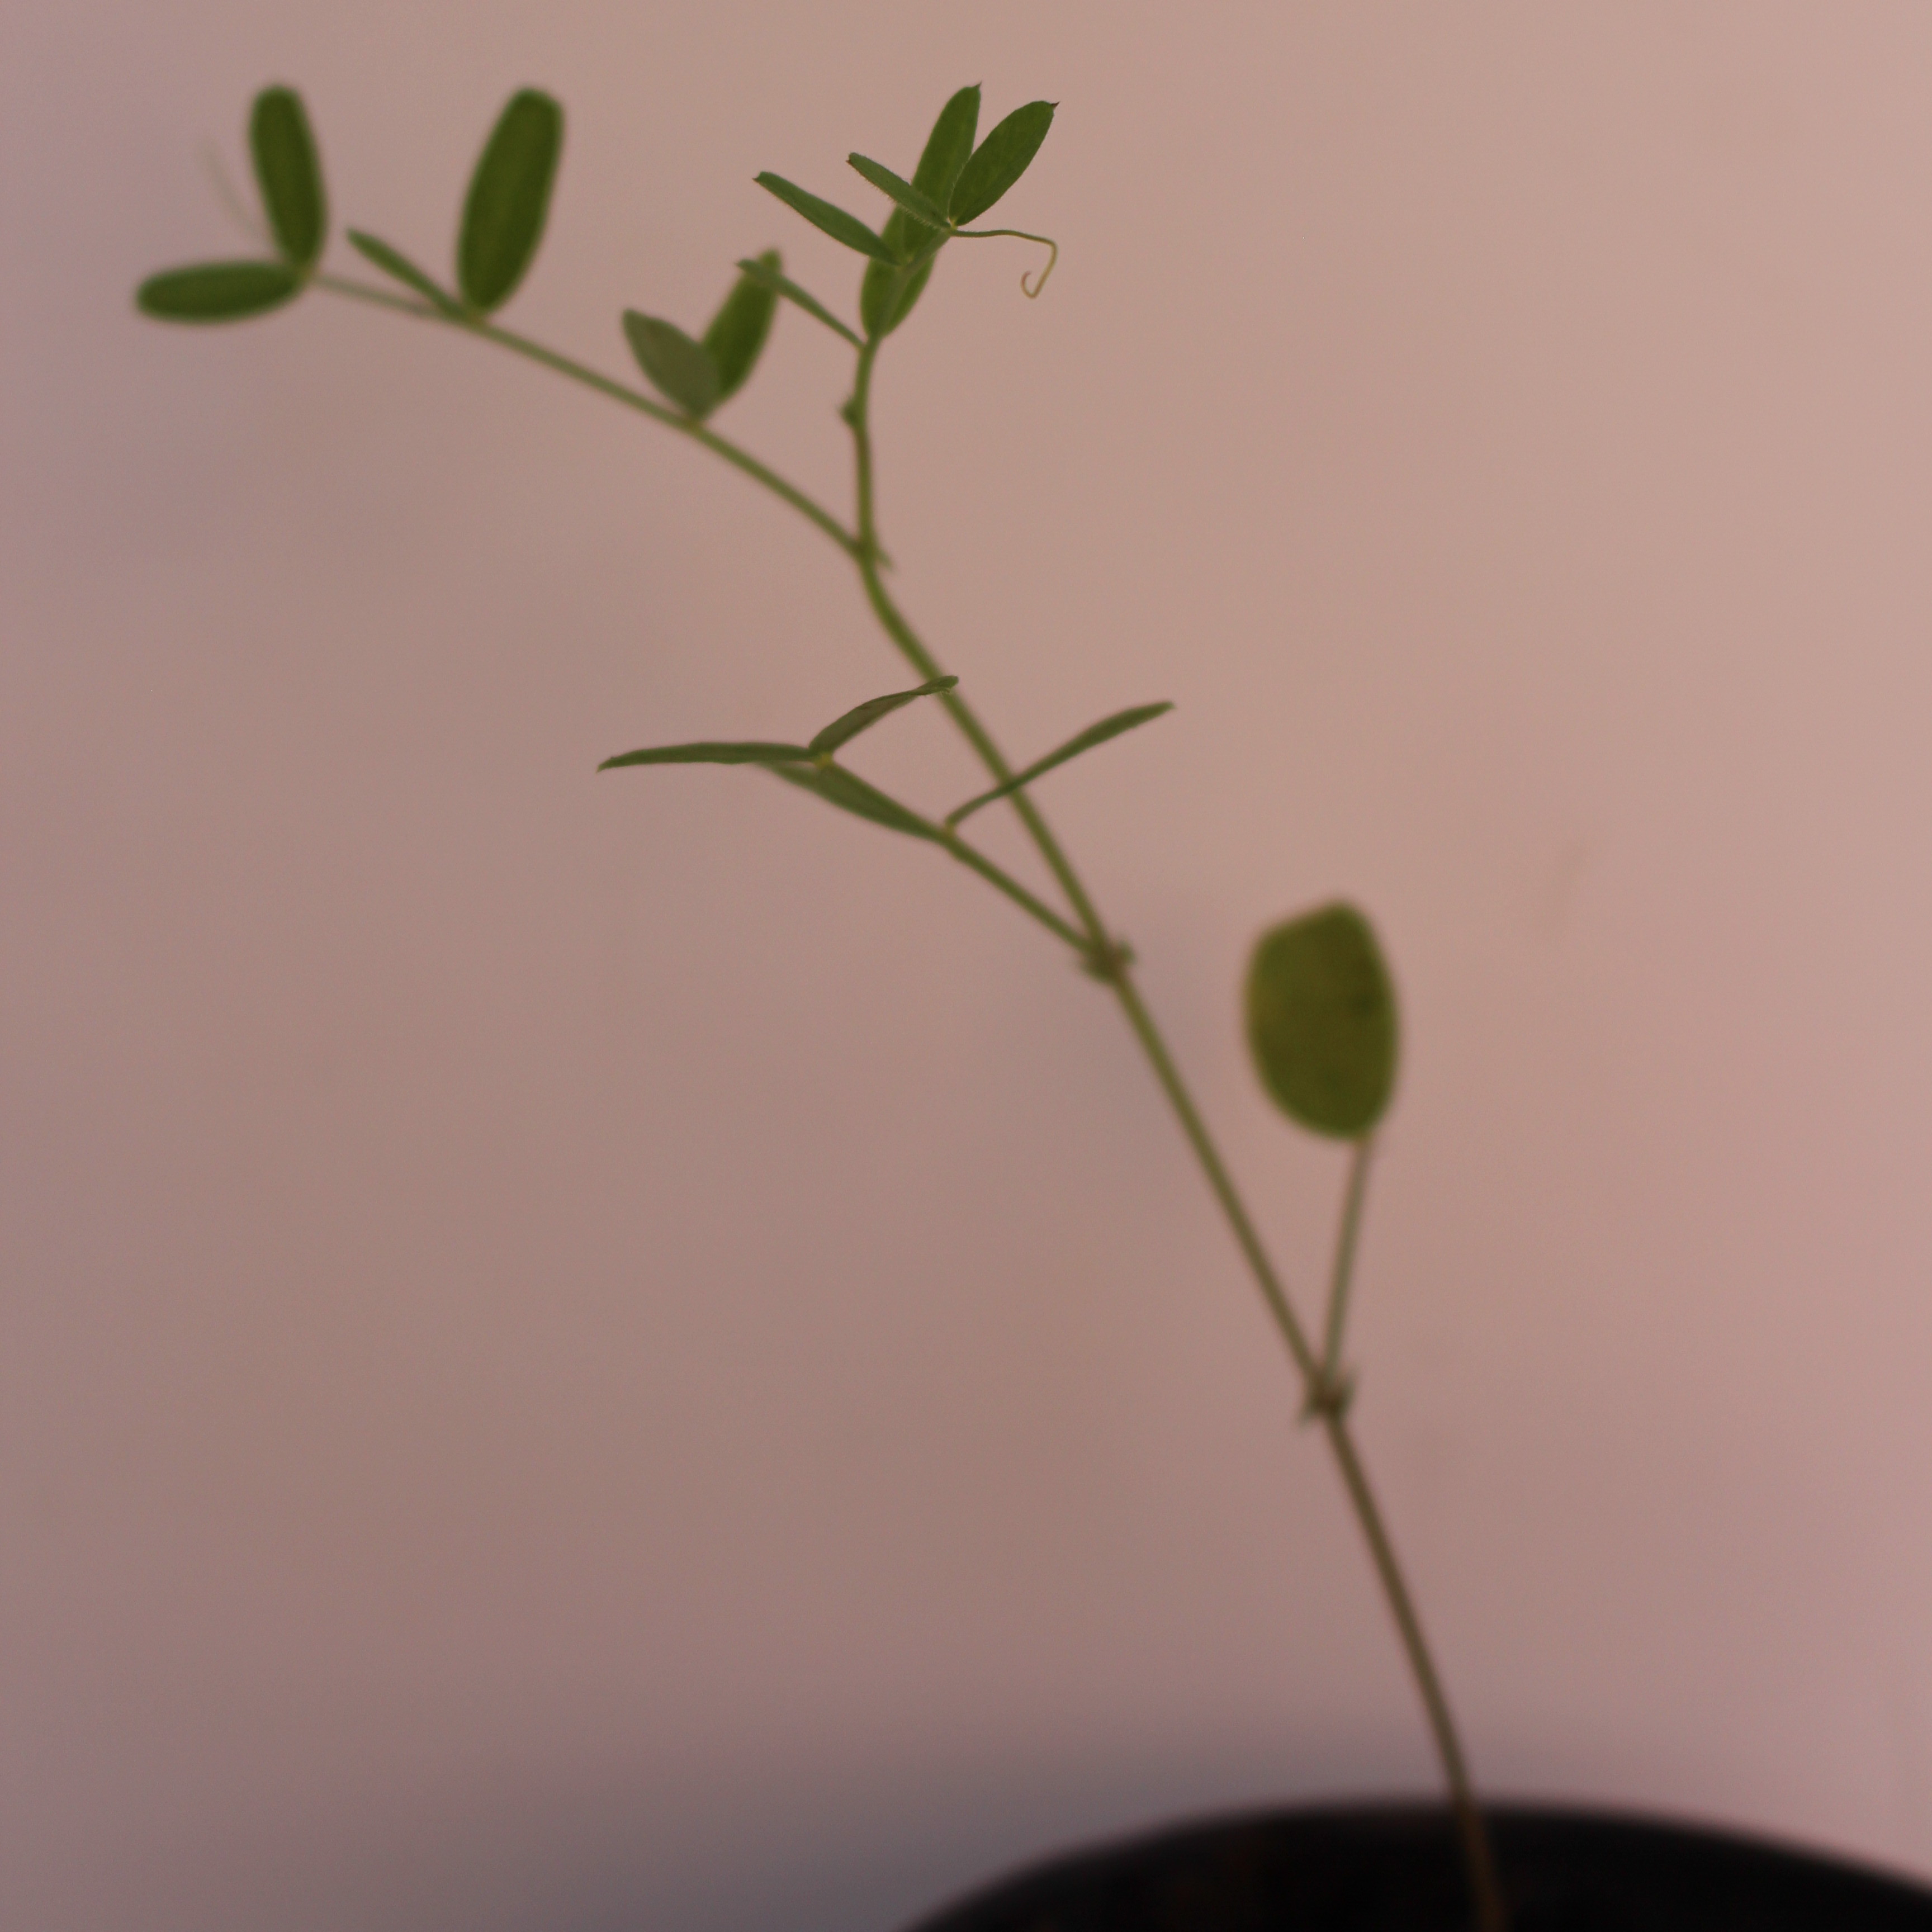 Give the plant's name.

Vicia sativa
